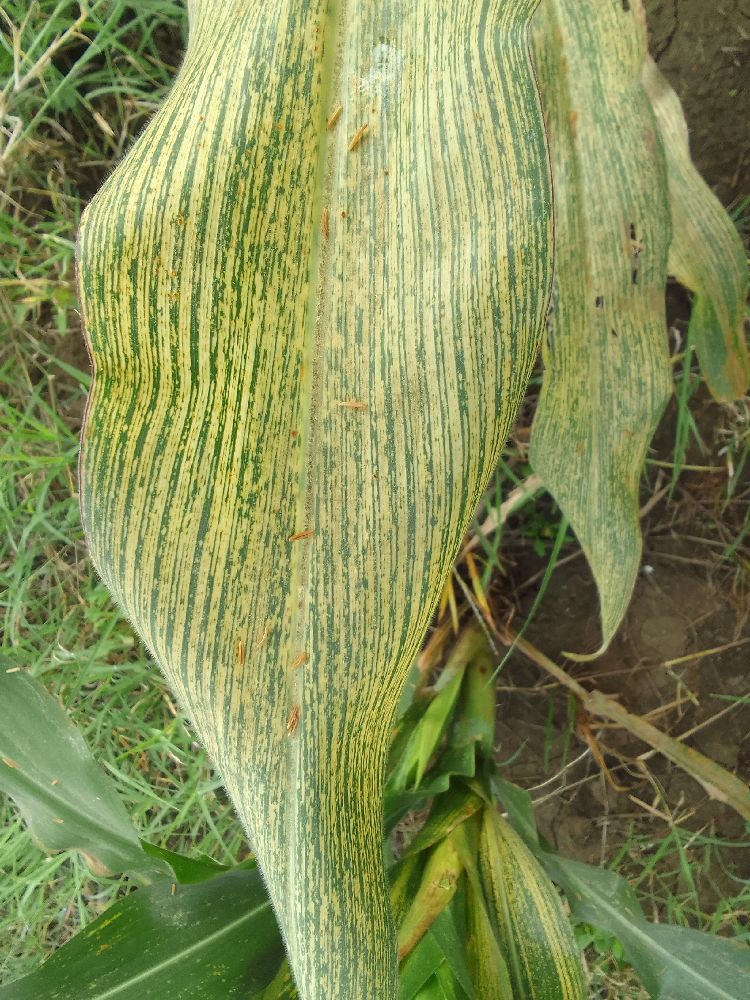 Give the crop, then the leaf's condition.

maize, maize streak virus
